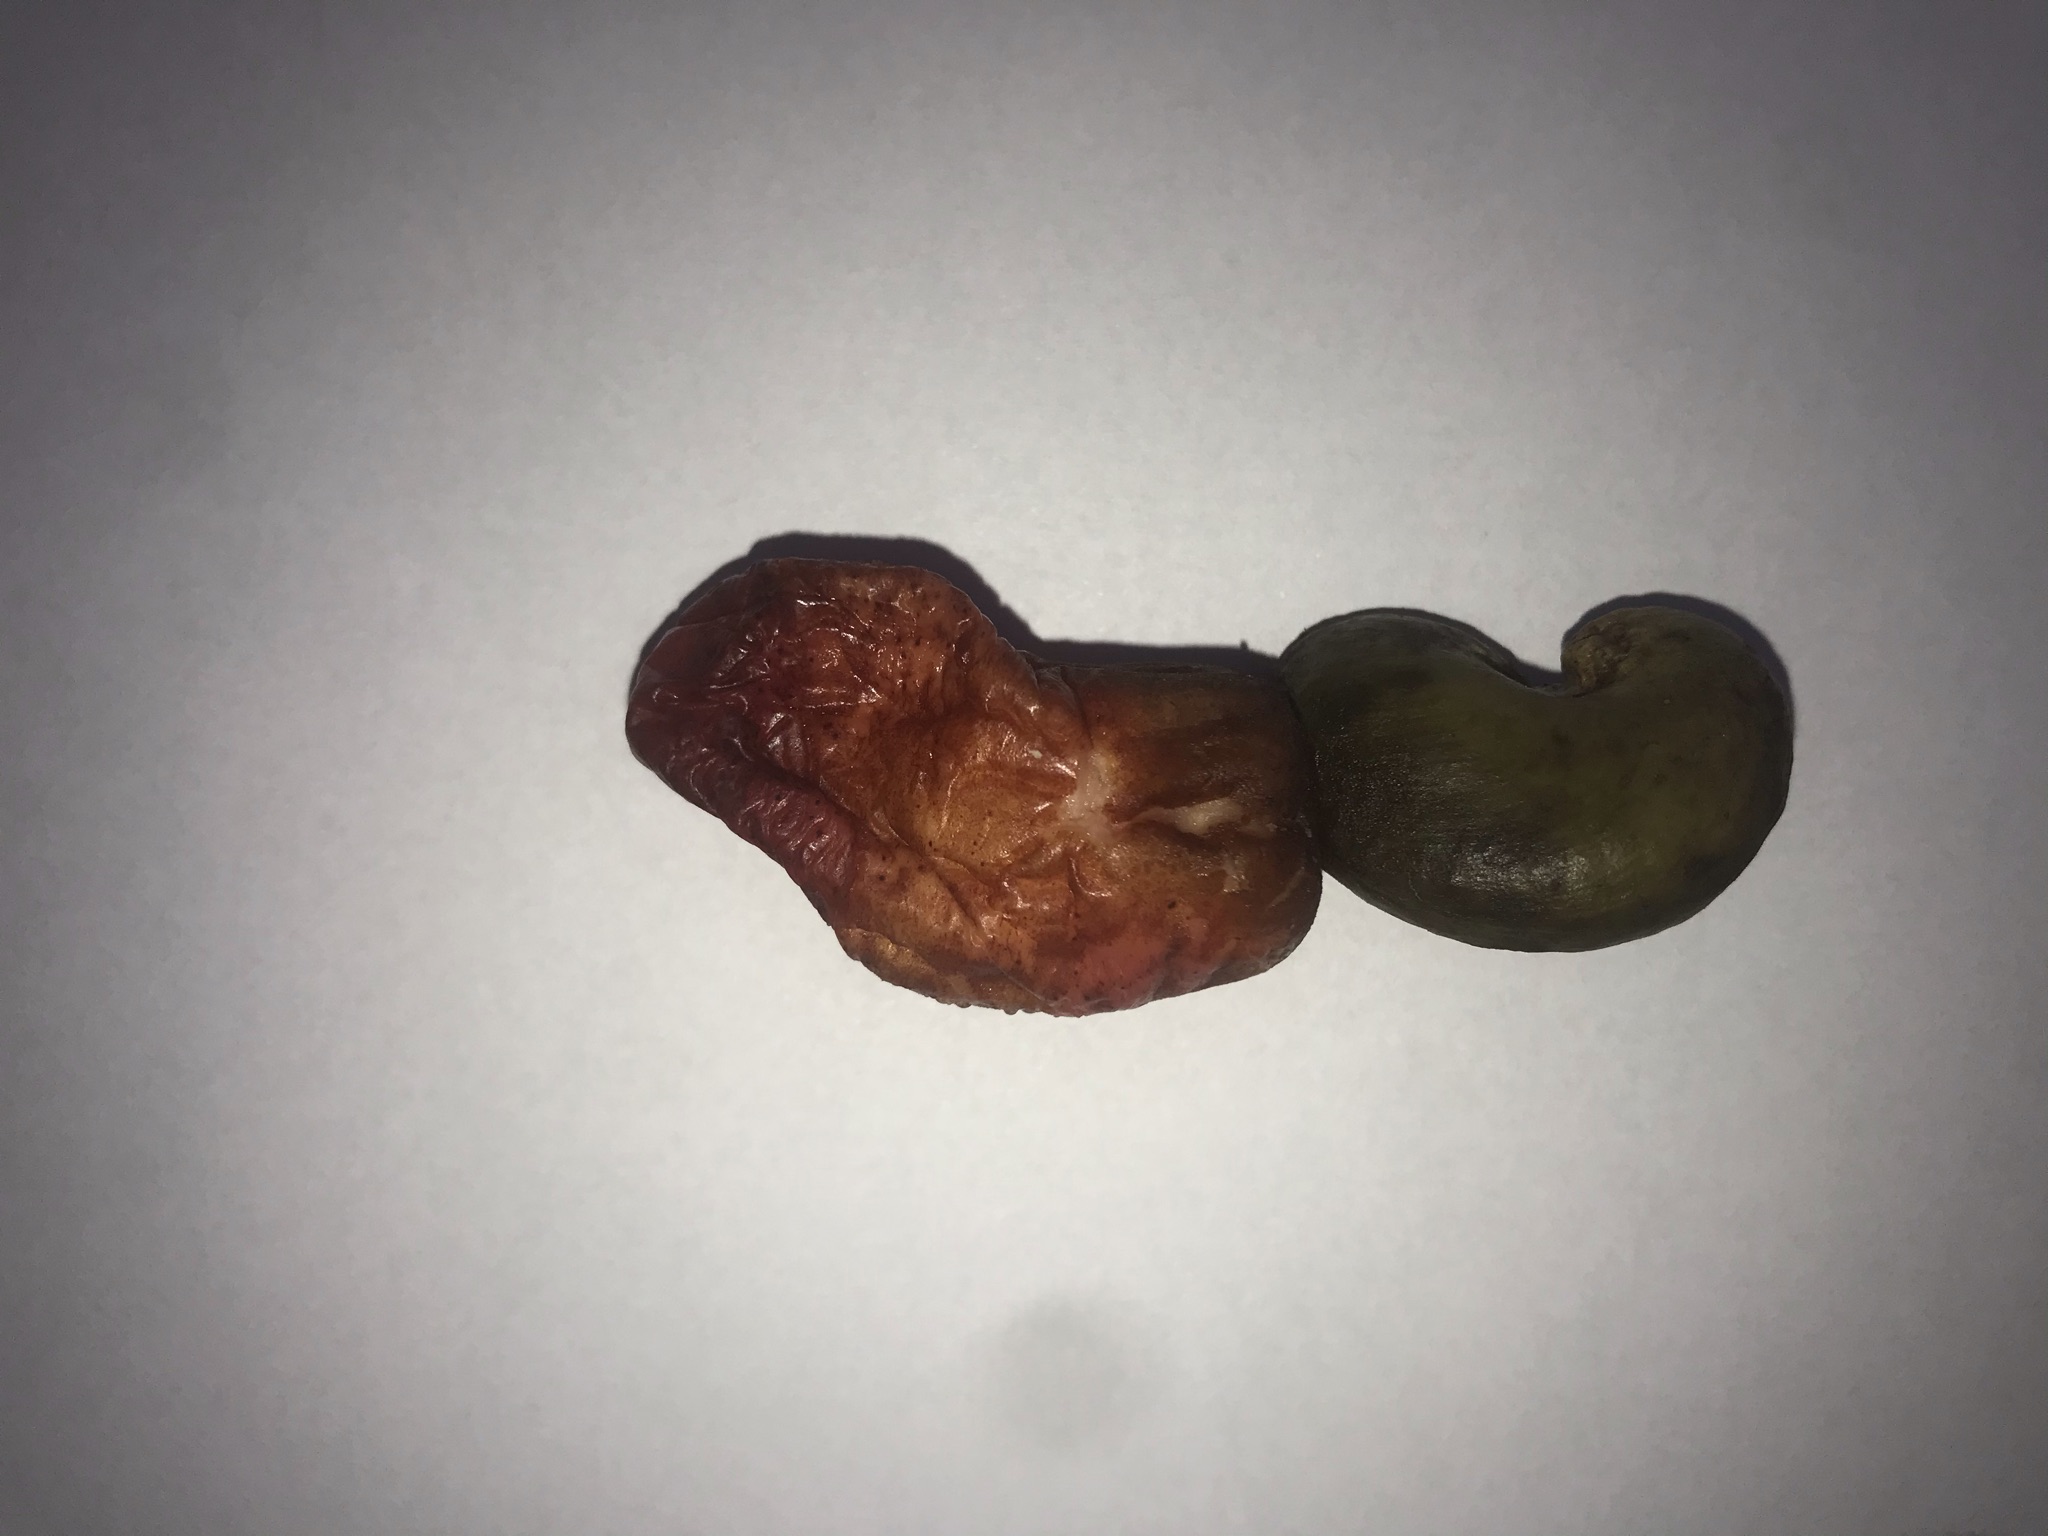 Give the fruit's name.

caju vermelho
